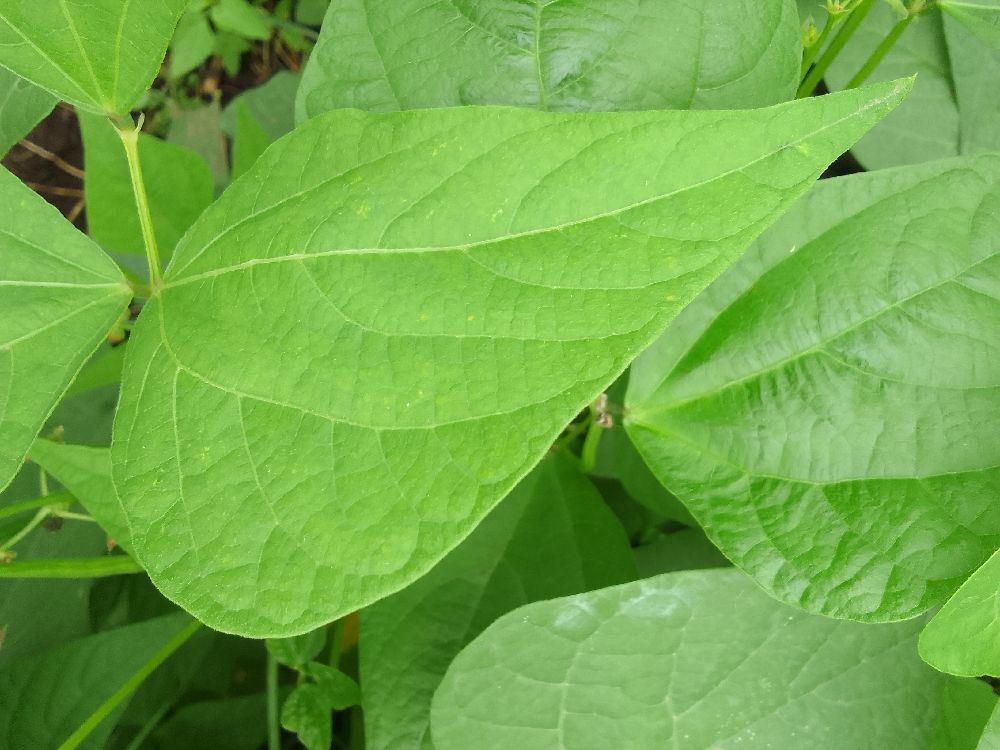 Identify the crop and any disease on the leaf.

common bean, healthy
